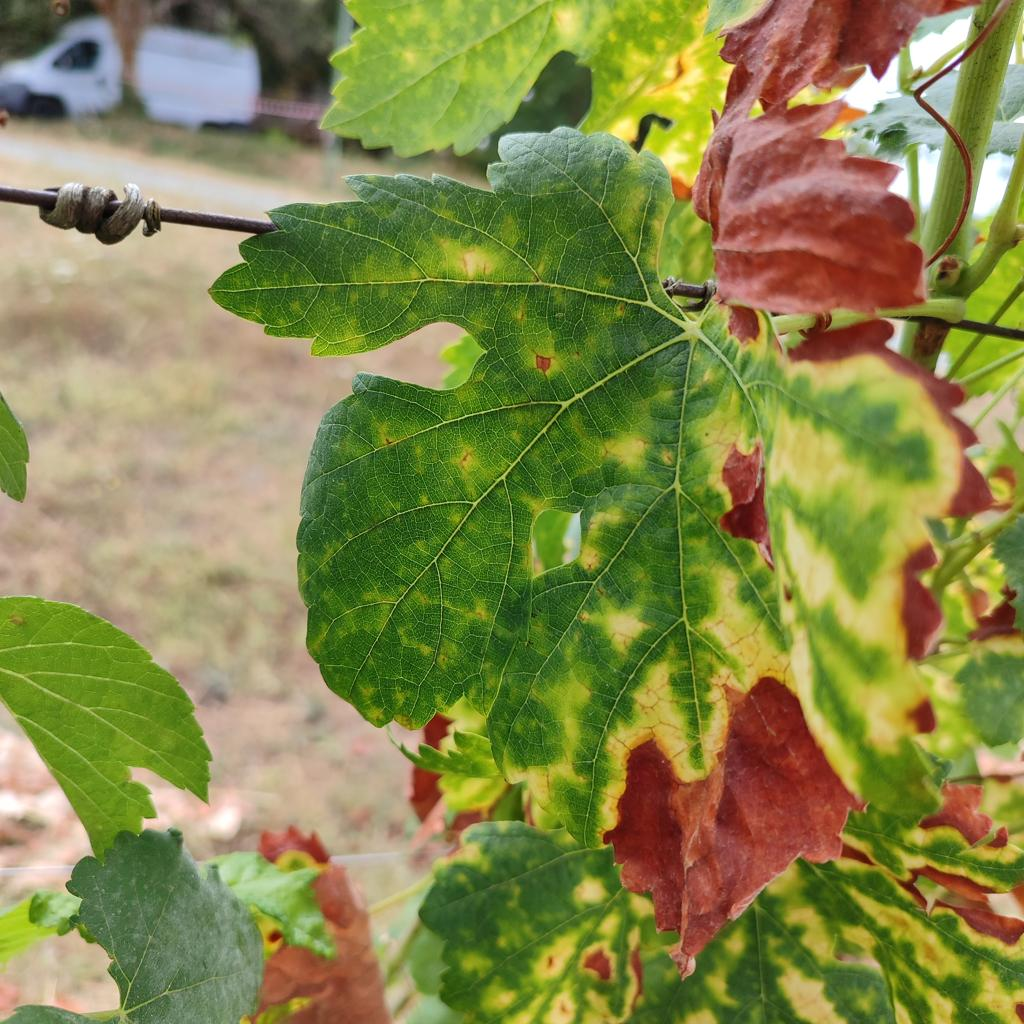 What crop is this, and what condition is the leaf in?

grapevine, esca complex
